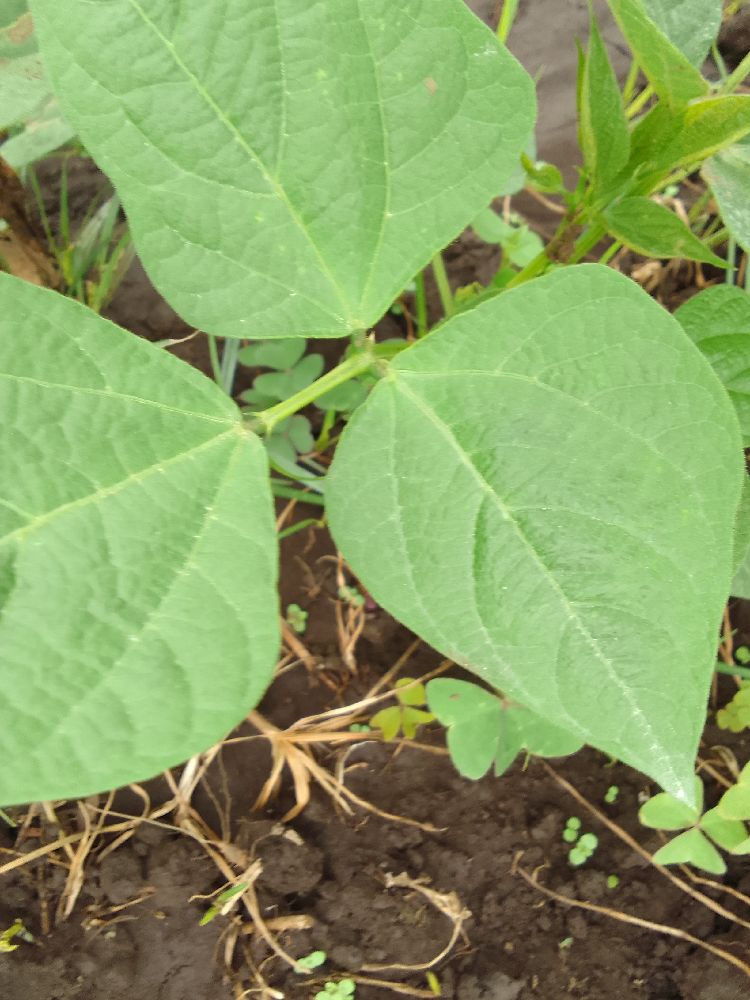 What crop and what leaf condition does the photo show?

common bean, healthy
